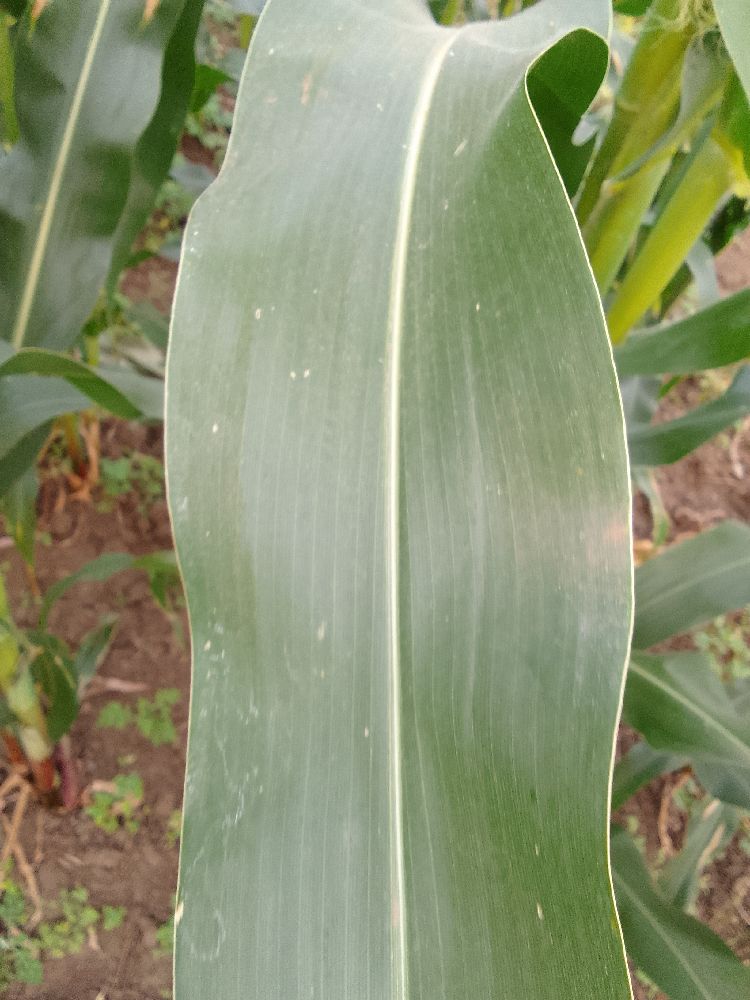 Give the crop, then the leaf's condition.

maize, healthy
